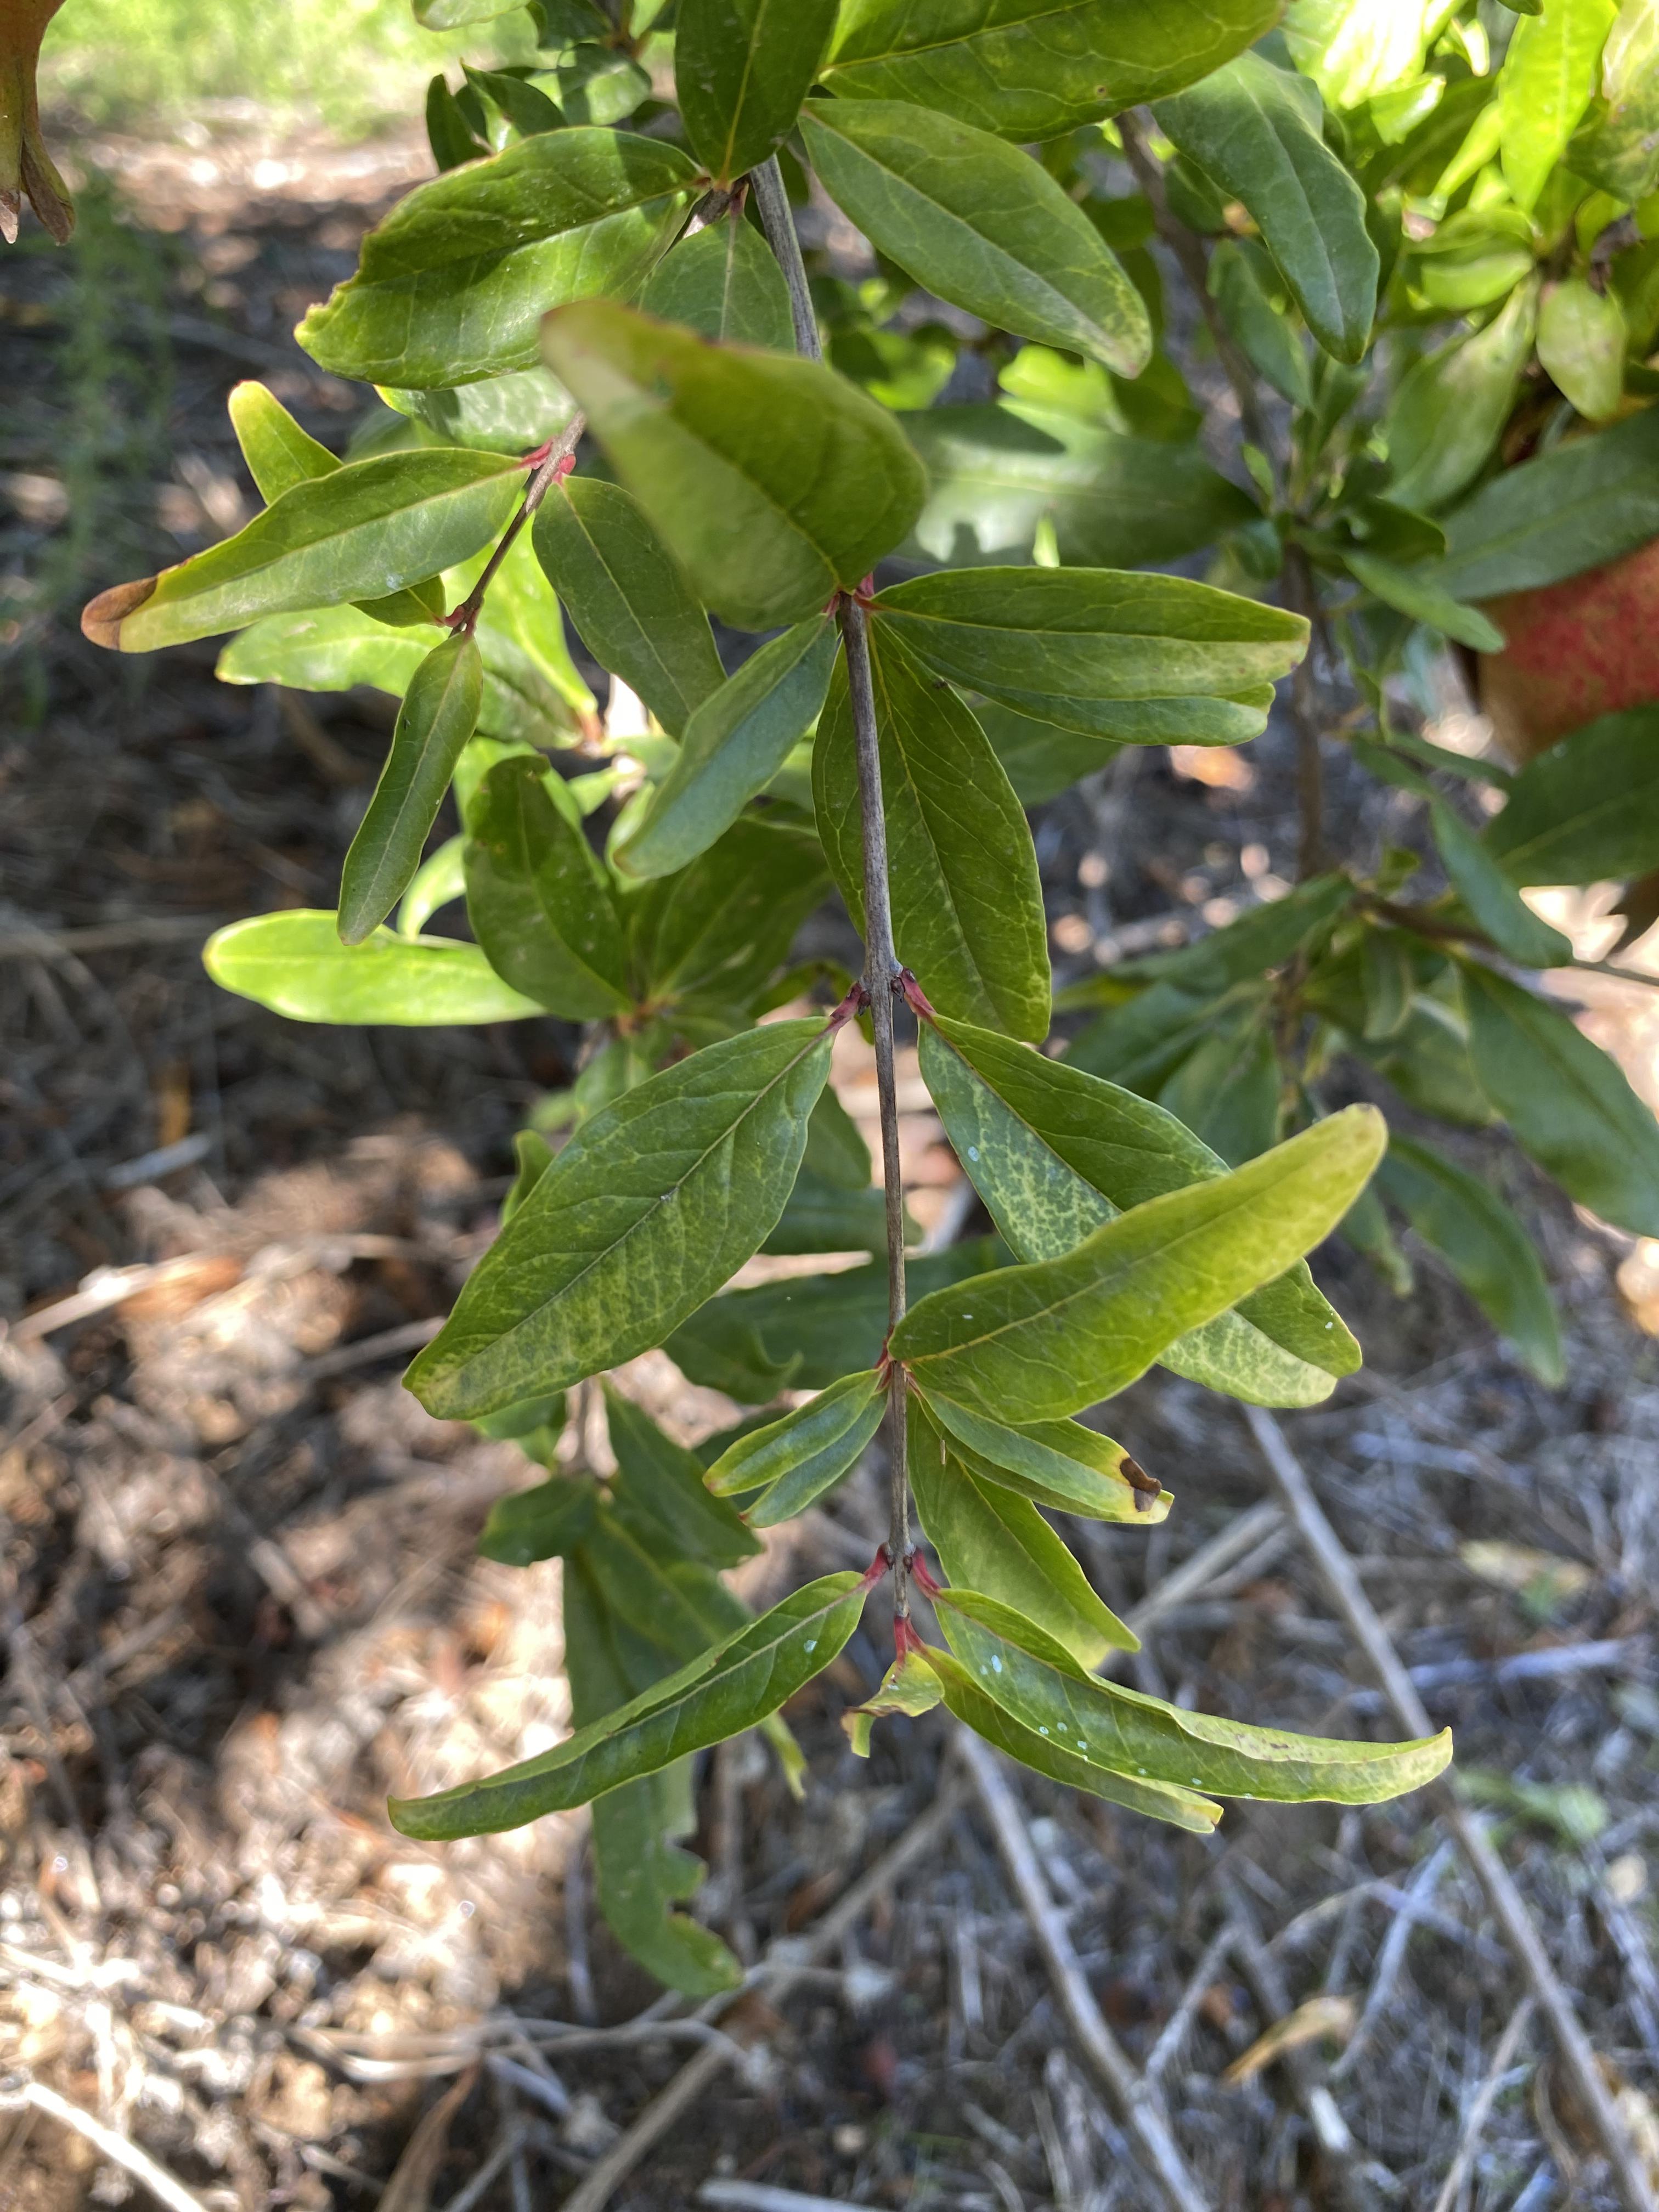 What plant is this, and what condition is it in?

pomegranate, drought
